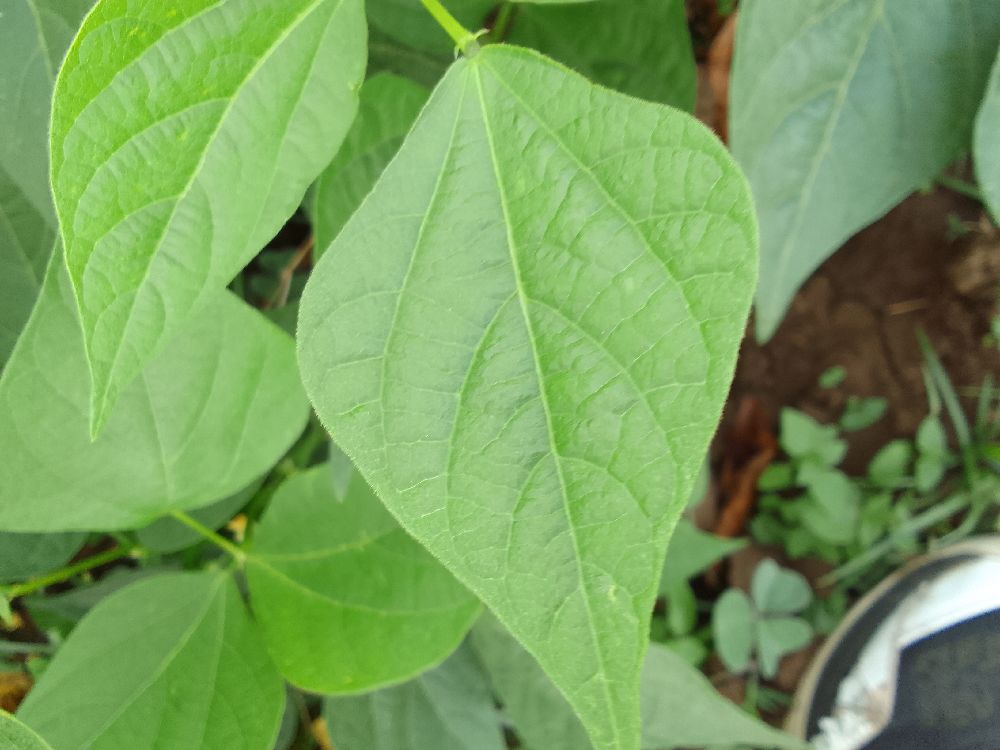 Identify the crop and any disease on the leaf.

common bean, healthy
